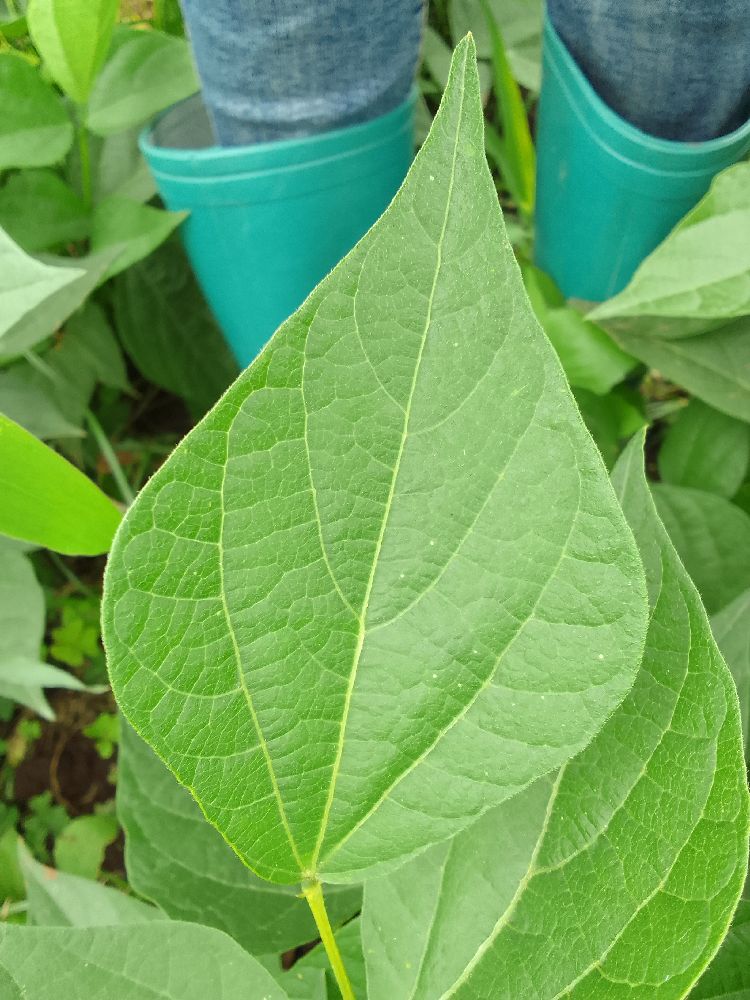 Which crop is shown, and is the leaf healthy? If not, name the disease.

common bean, healthy
